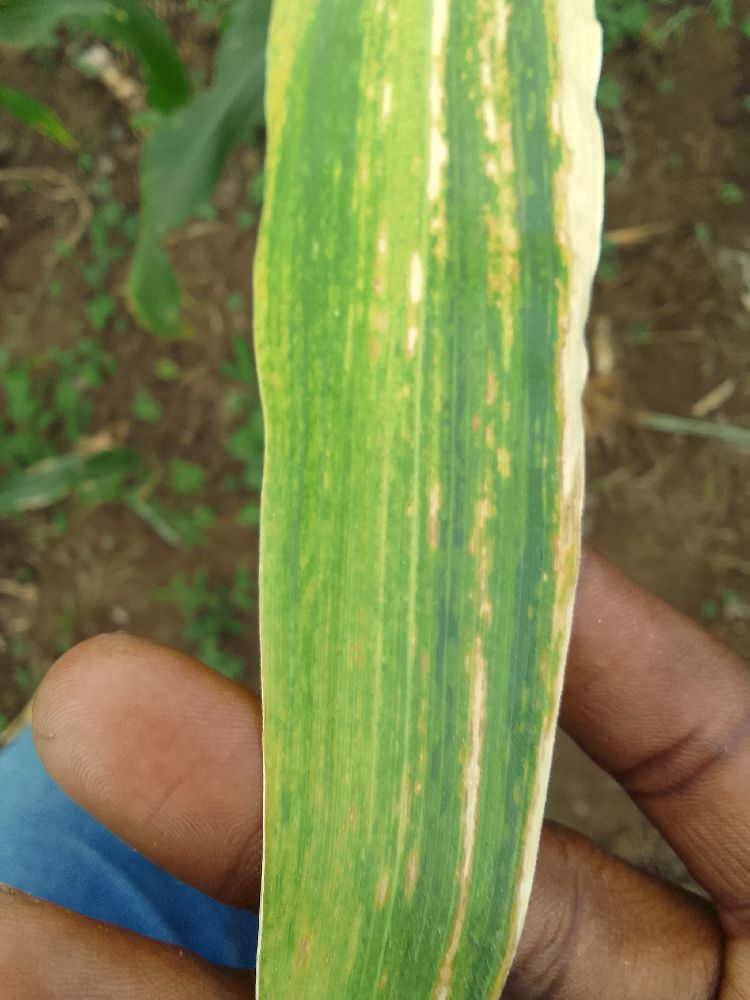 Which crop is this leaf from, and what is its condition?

maize, maize lethal necrosis
